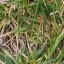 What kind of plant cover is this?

grass
